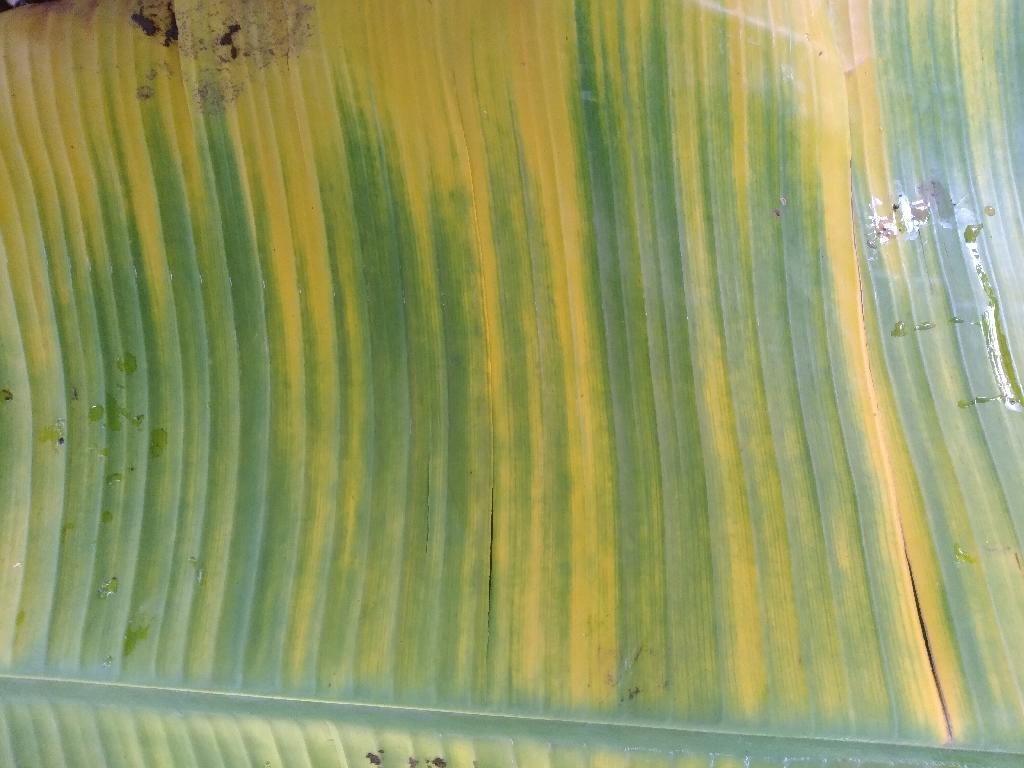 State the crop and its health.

banana, fusarium wilt race 1
